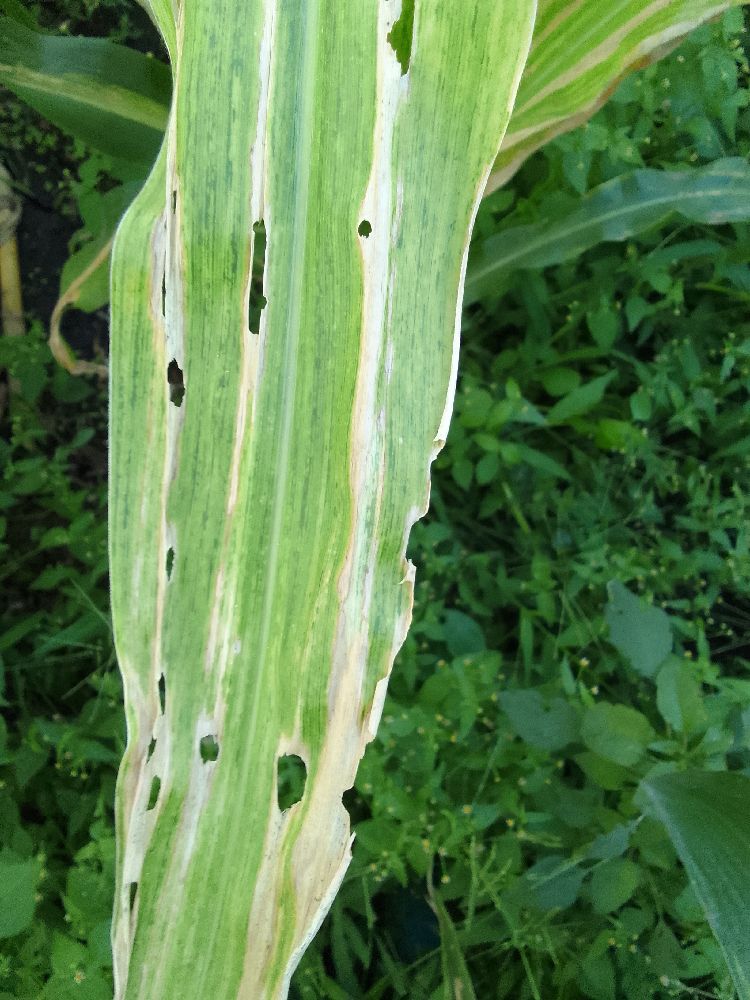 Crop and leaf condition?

maize, maize lethal necrosis
